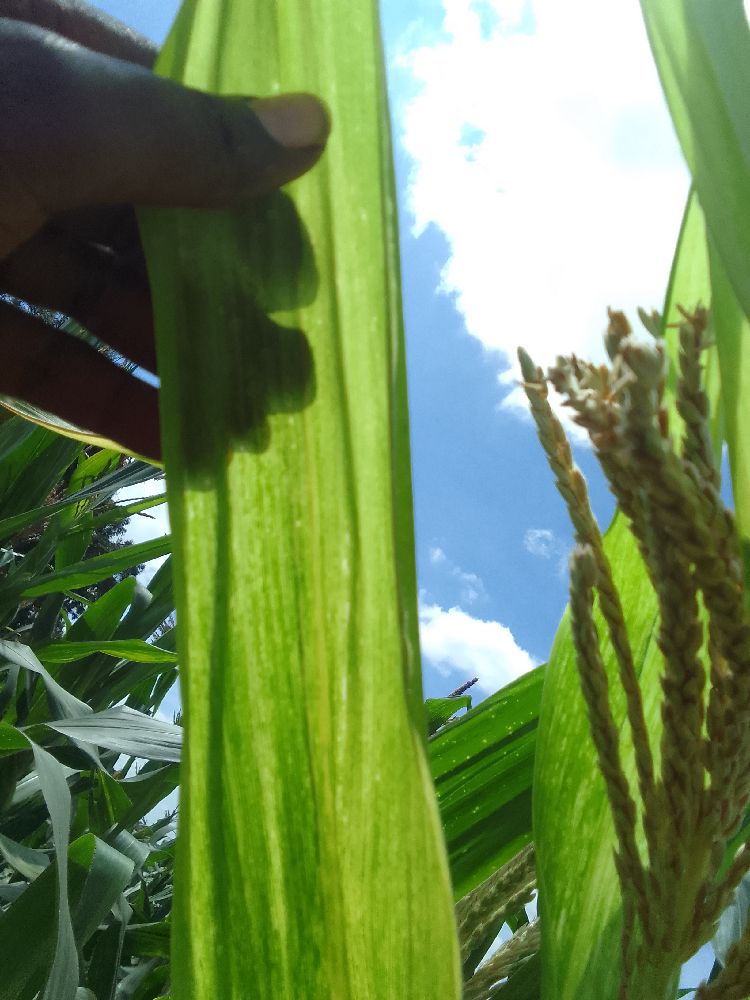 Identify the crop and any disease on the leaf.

maize, maize lethal necrosis
